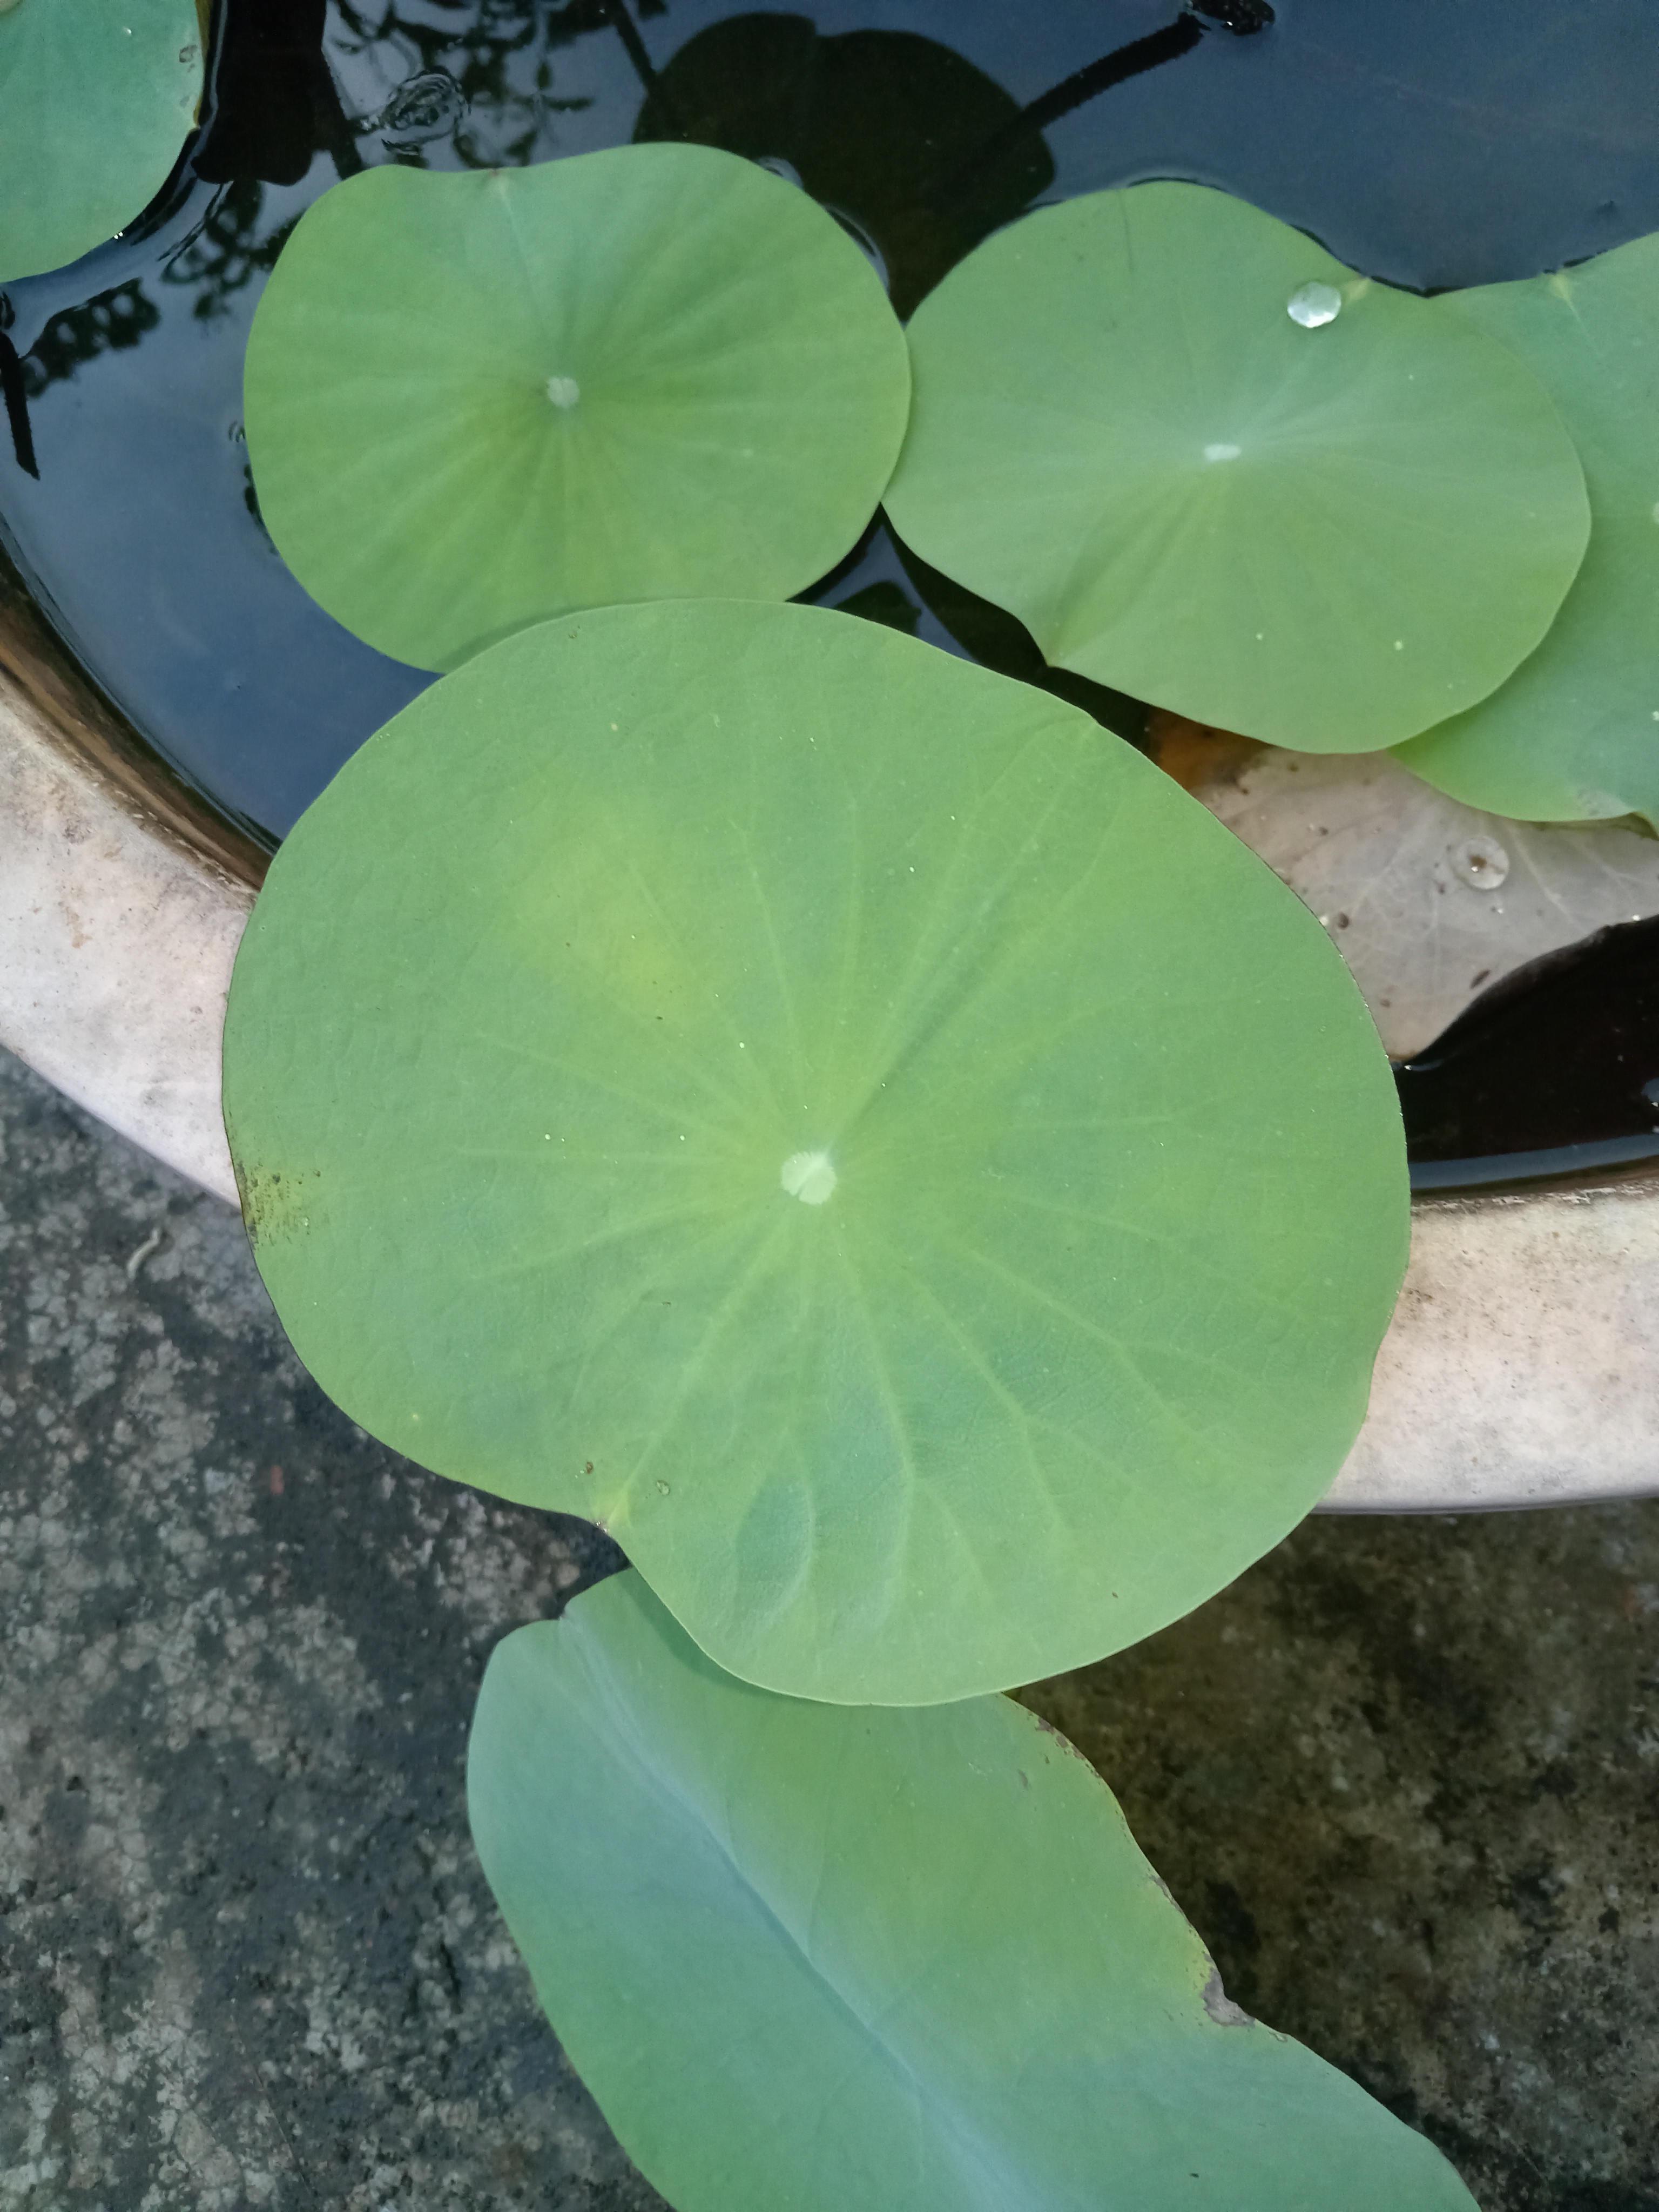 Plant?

lotus
